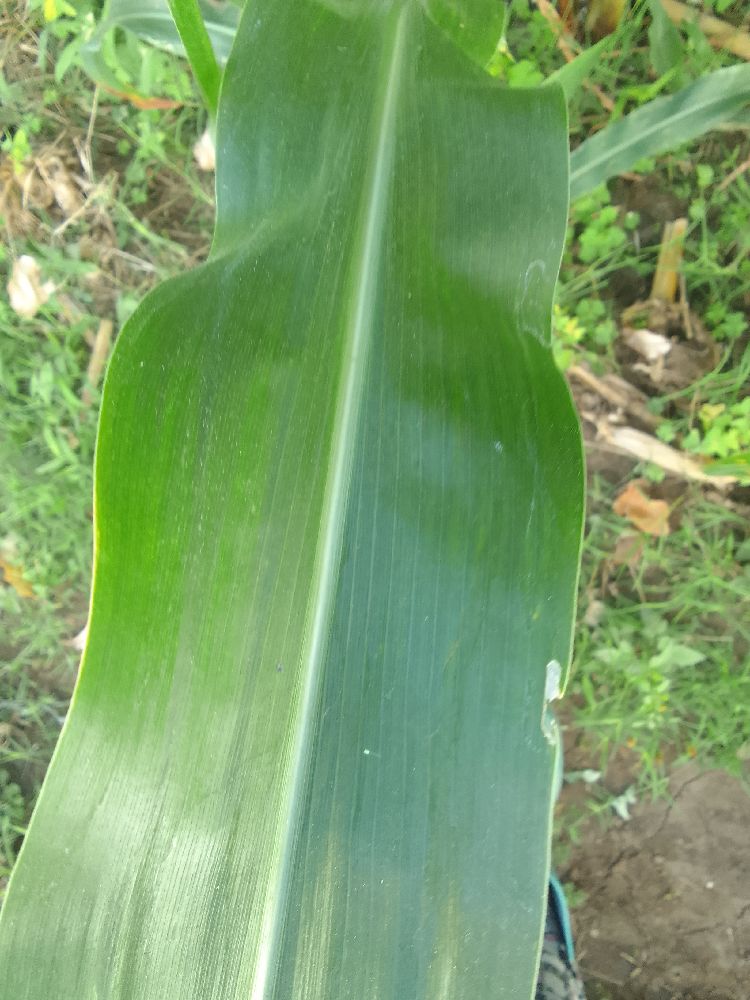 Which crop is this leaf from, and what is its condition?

maize, healthy
